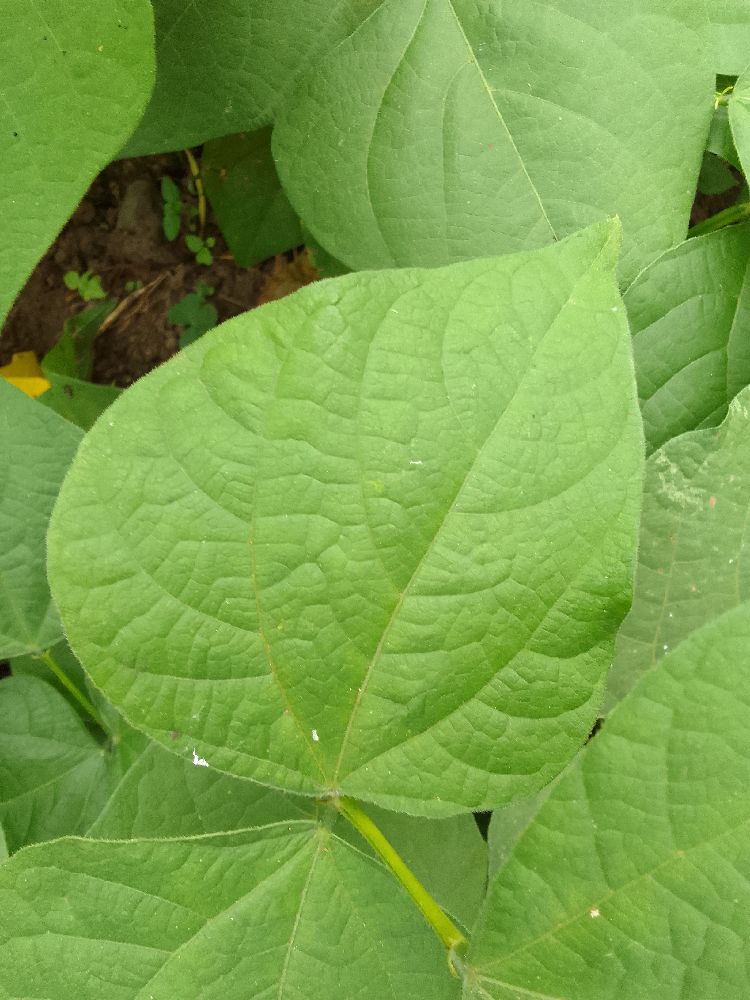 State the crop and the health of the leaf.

common bean, healthy
